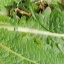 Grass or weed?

structured weed
